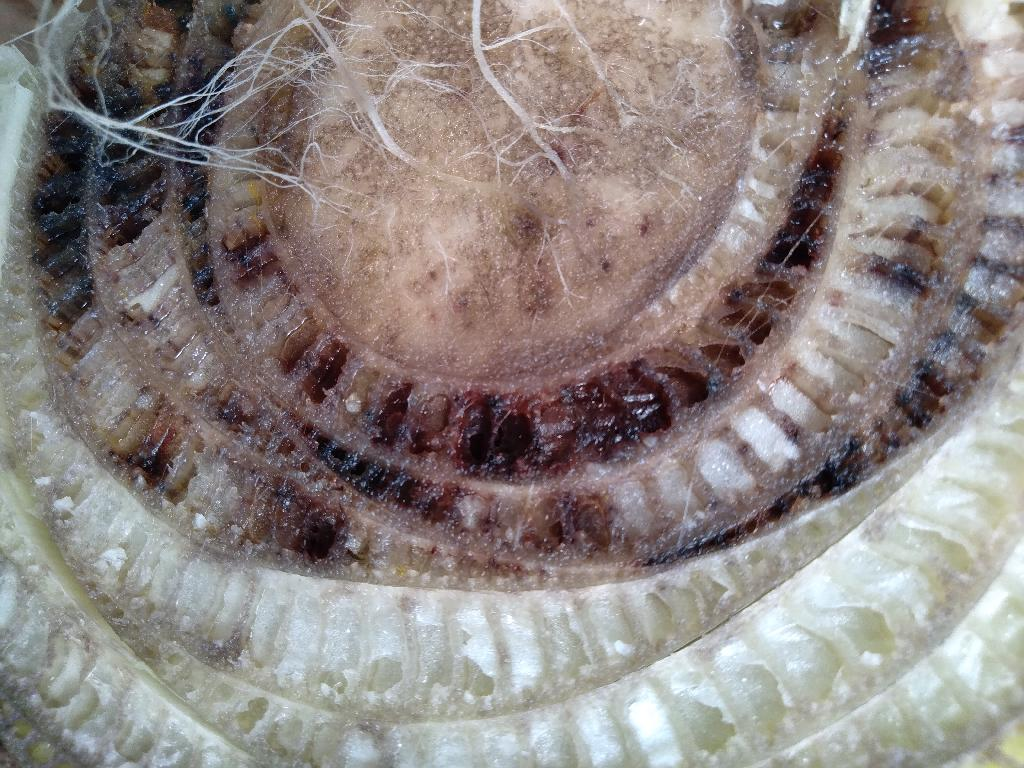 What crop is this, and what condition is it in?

banana, fusarium wilt race 1
